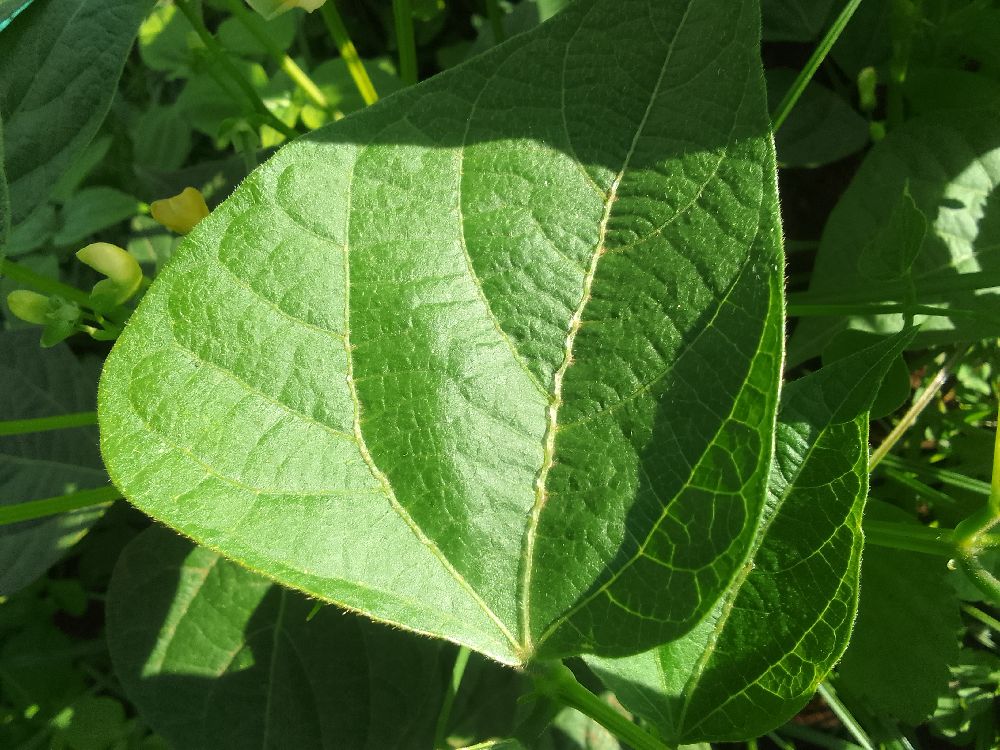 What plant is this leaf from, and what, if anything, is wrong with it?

common bean, healthy
